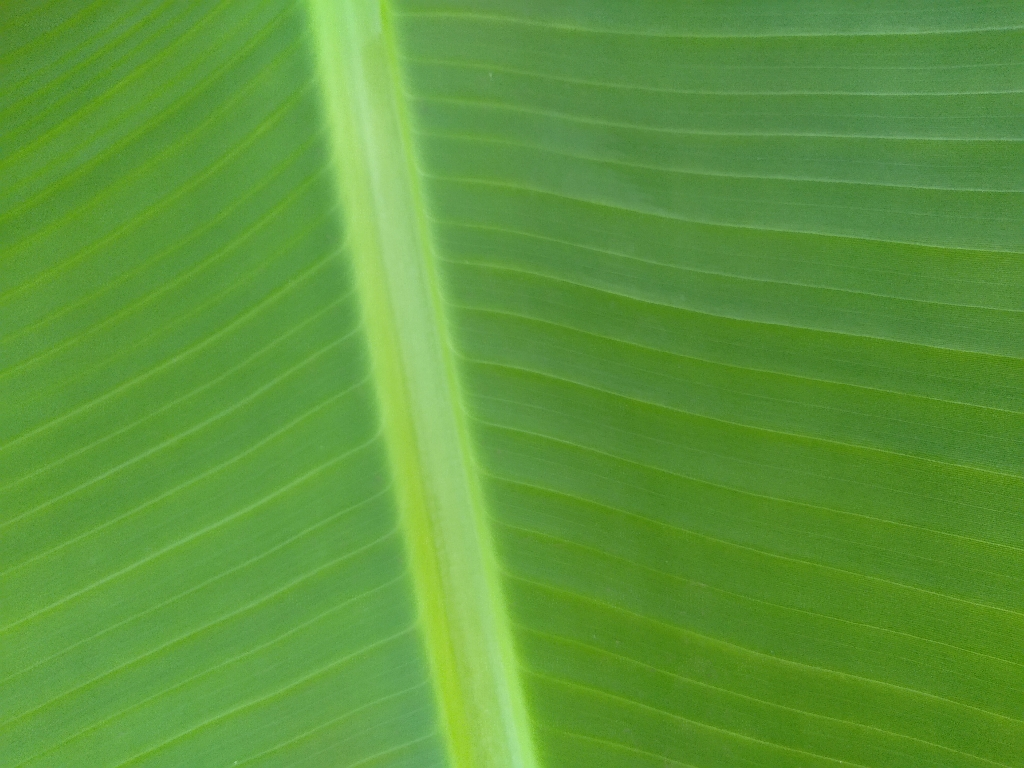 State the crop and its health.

banana, healthy
